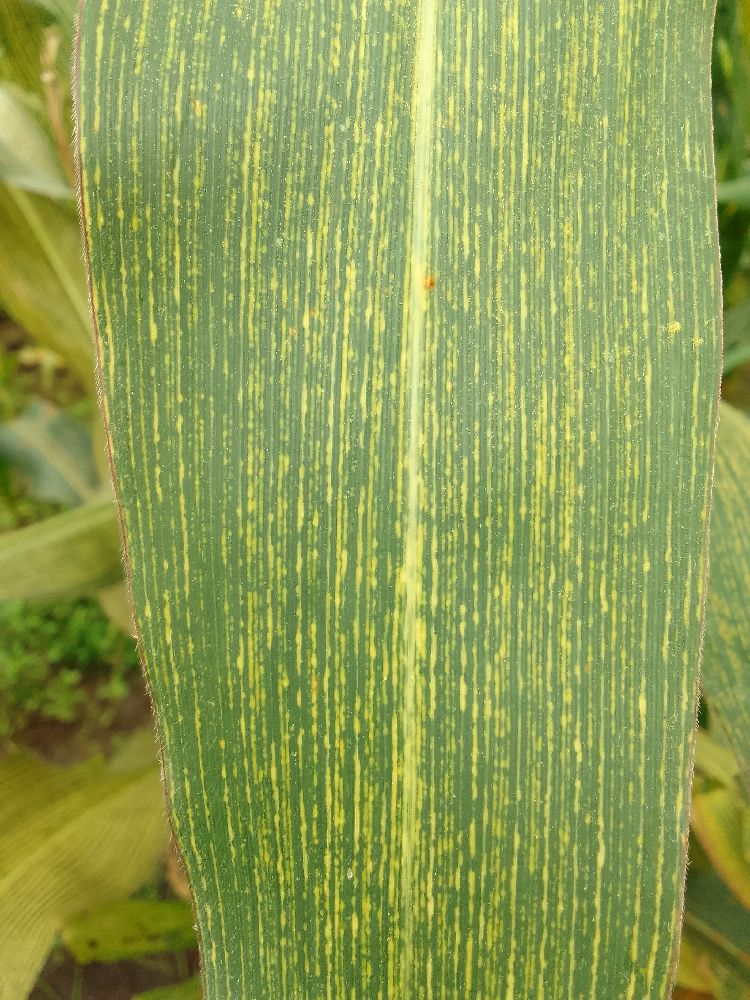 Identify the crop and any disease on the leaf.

maize, maize streak virus
